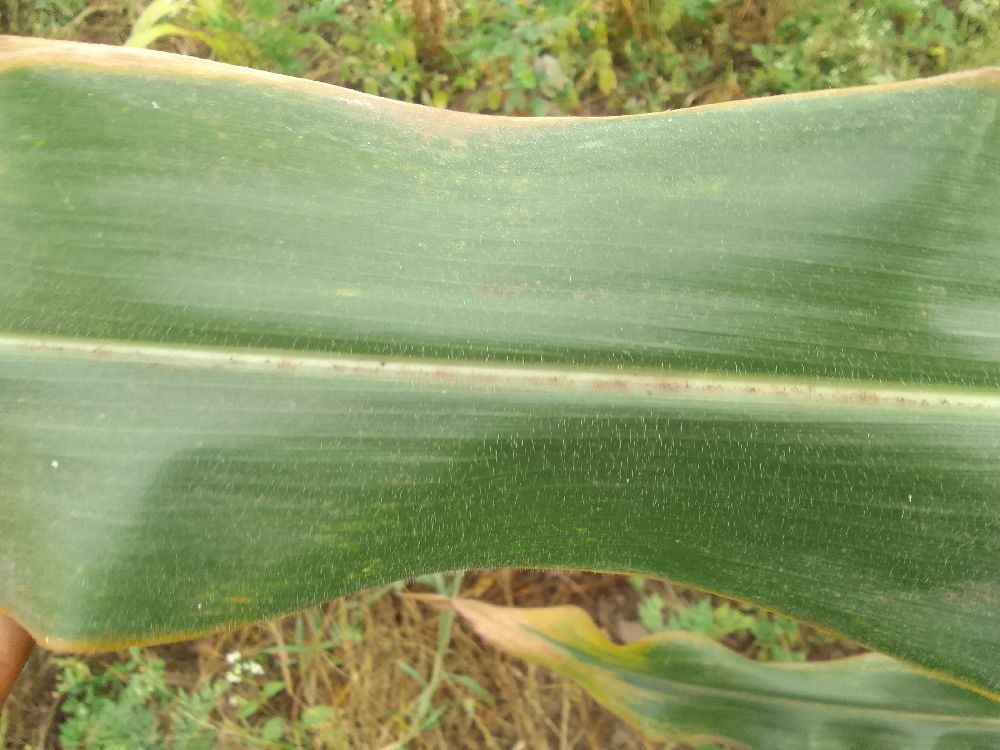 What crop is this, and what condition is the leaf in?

maize, healthy
